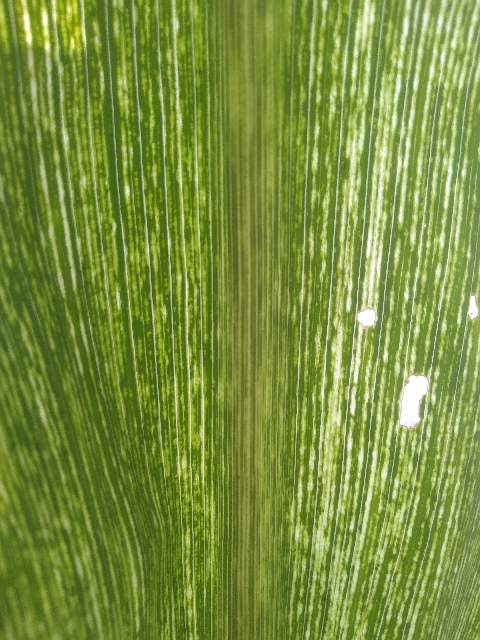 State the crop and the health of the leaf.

maize, maize streak virus
